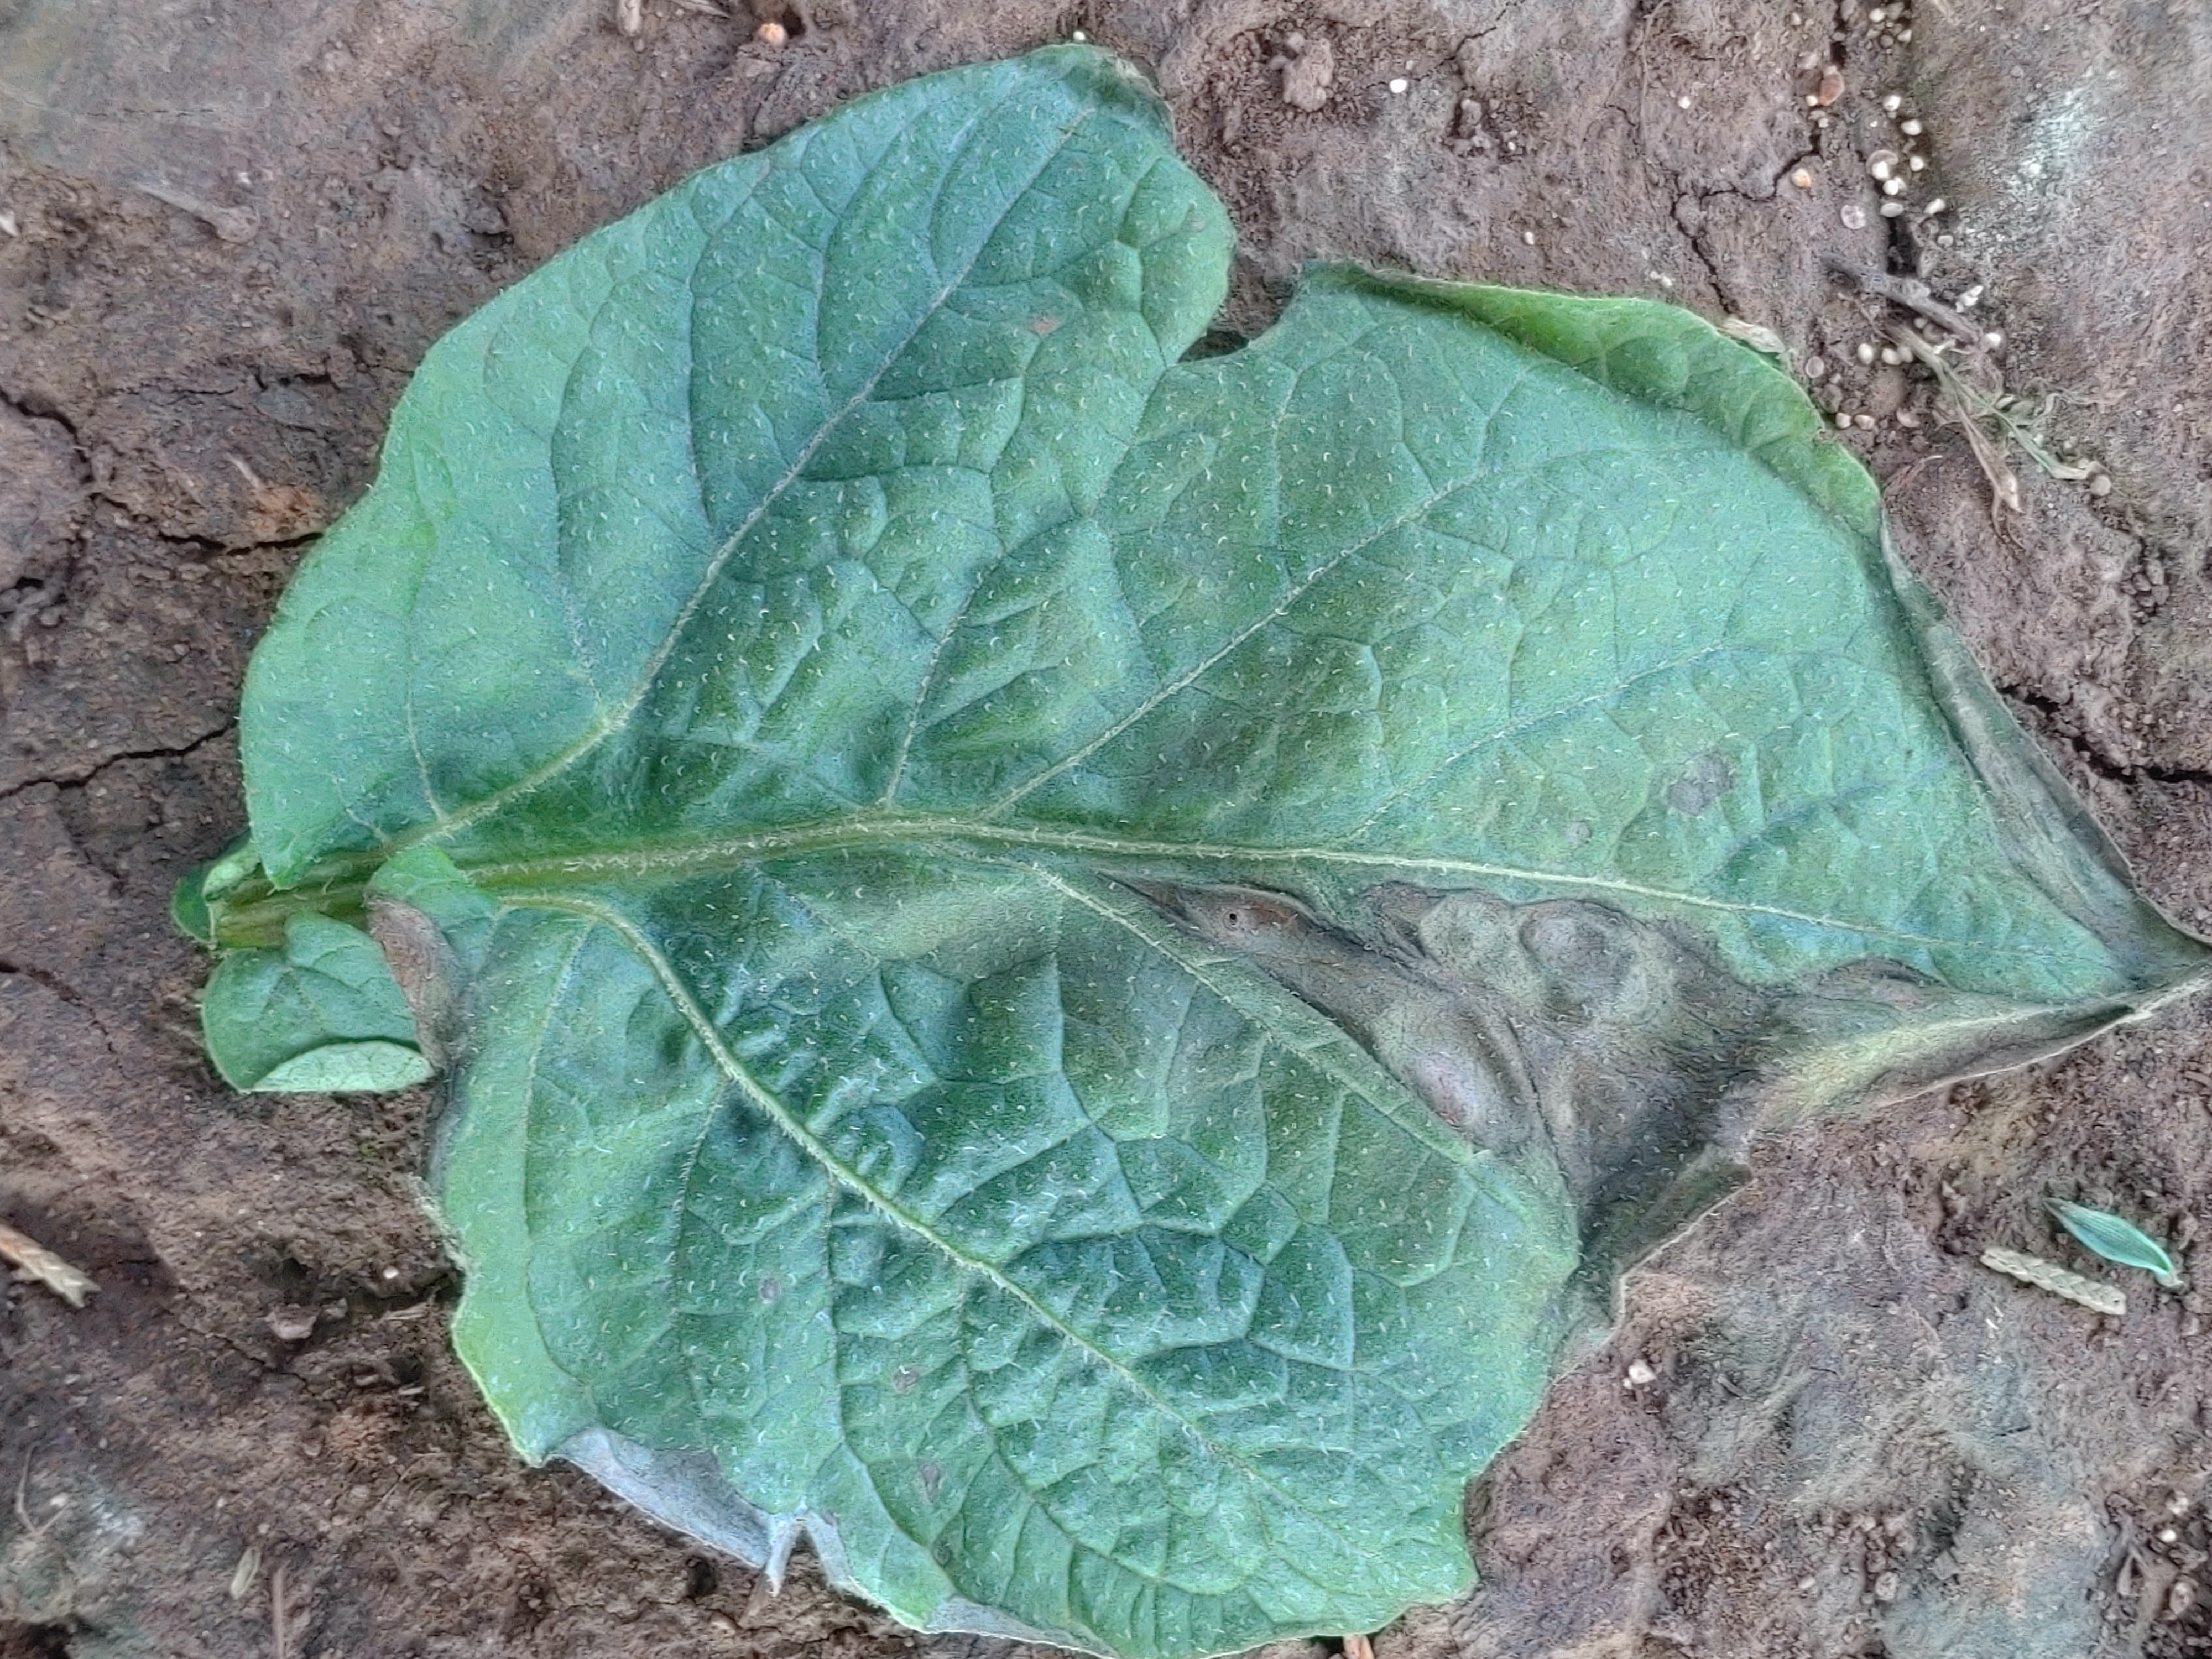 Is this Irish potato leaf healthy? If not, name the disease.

early blight
